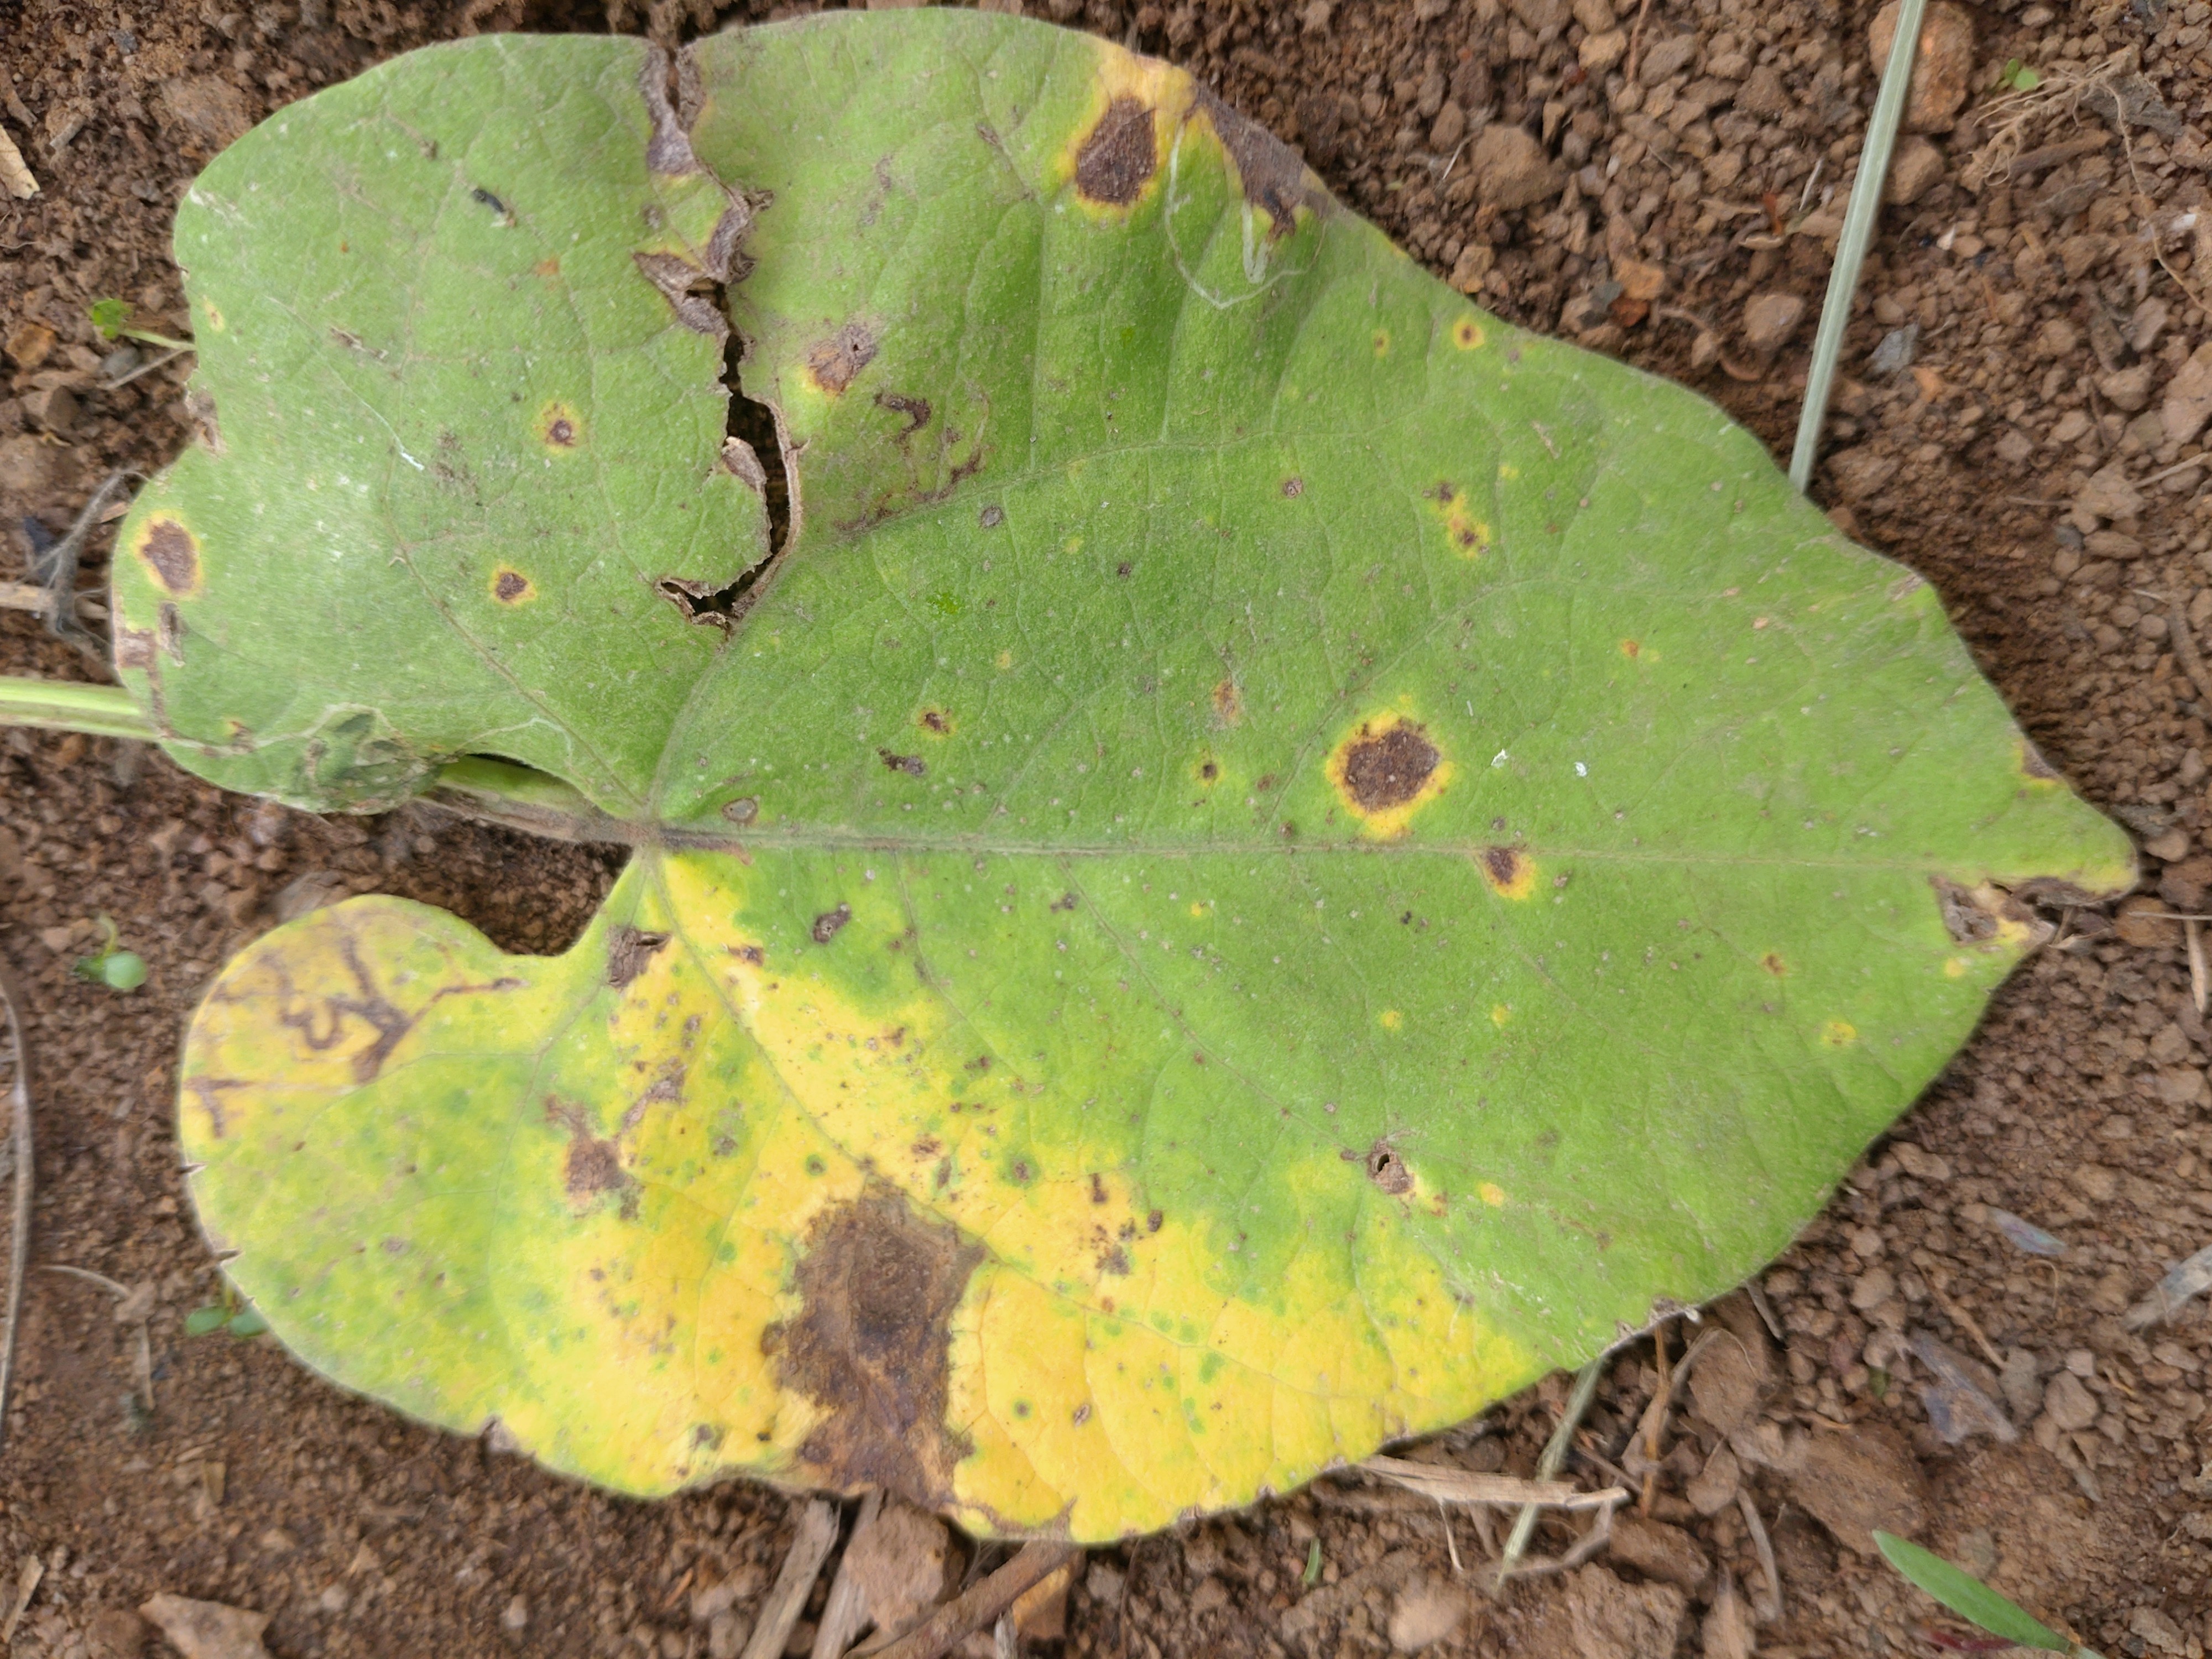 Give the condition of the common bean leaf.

rust
